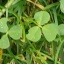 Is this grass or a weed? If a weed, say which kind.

unstructured weed
